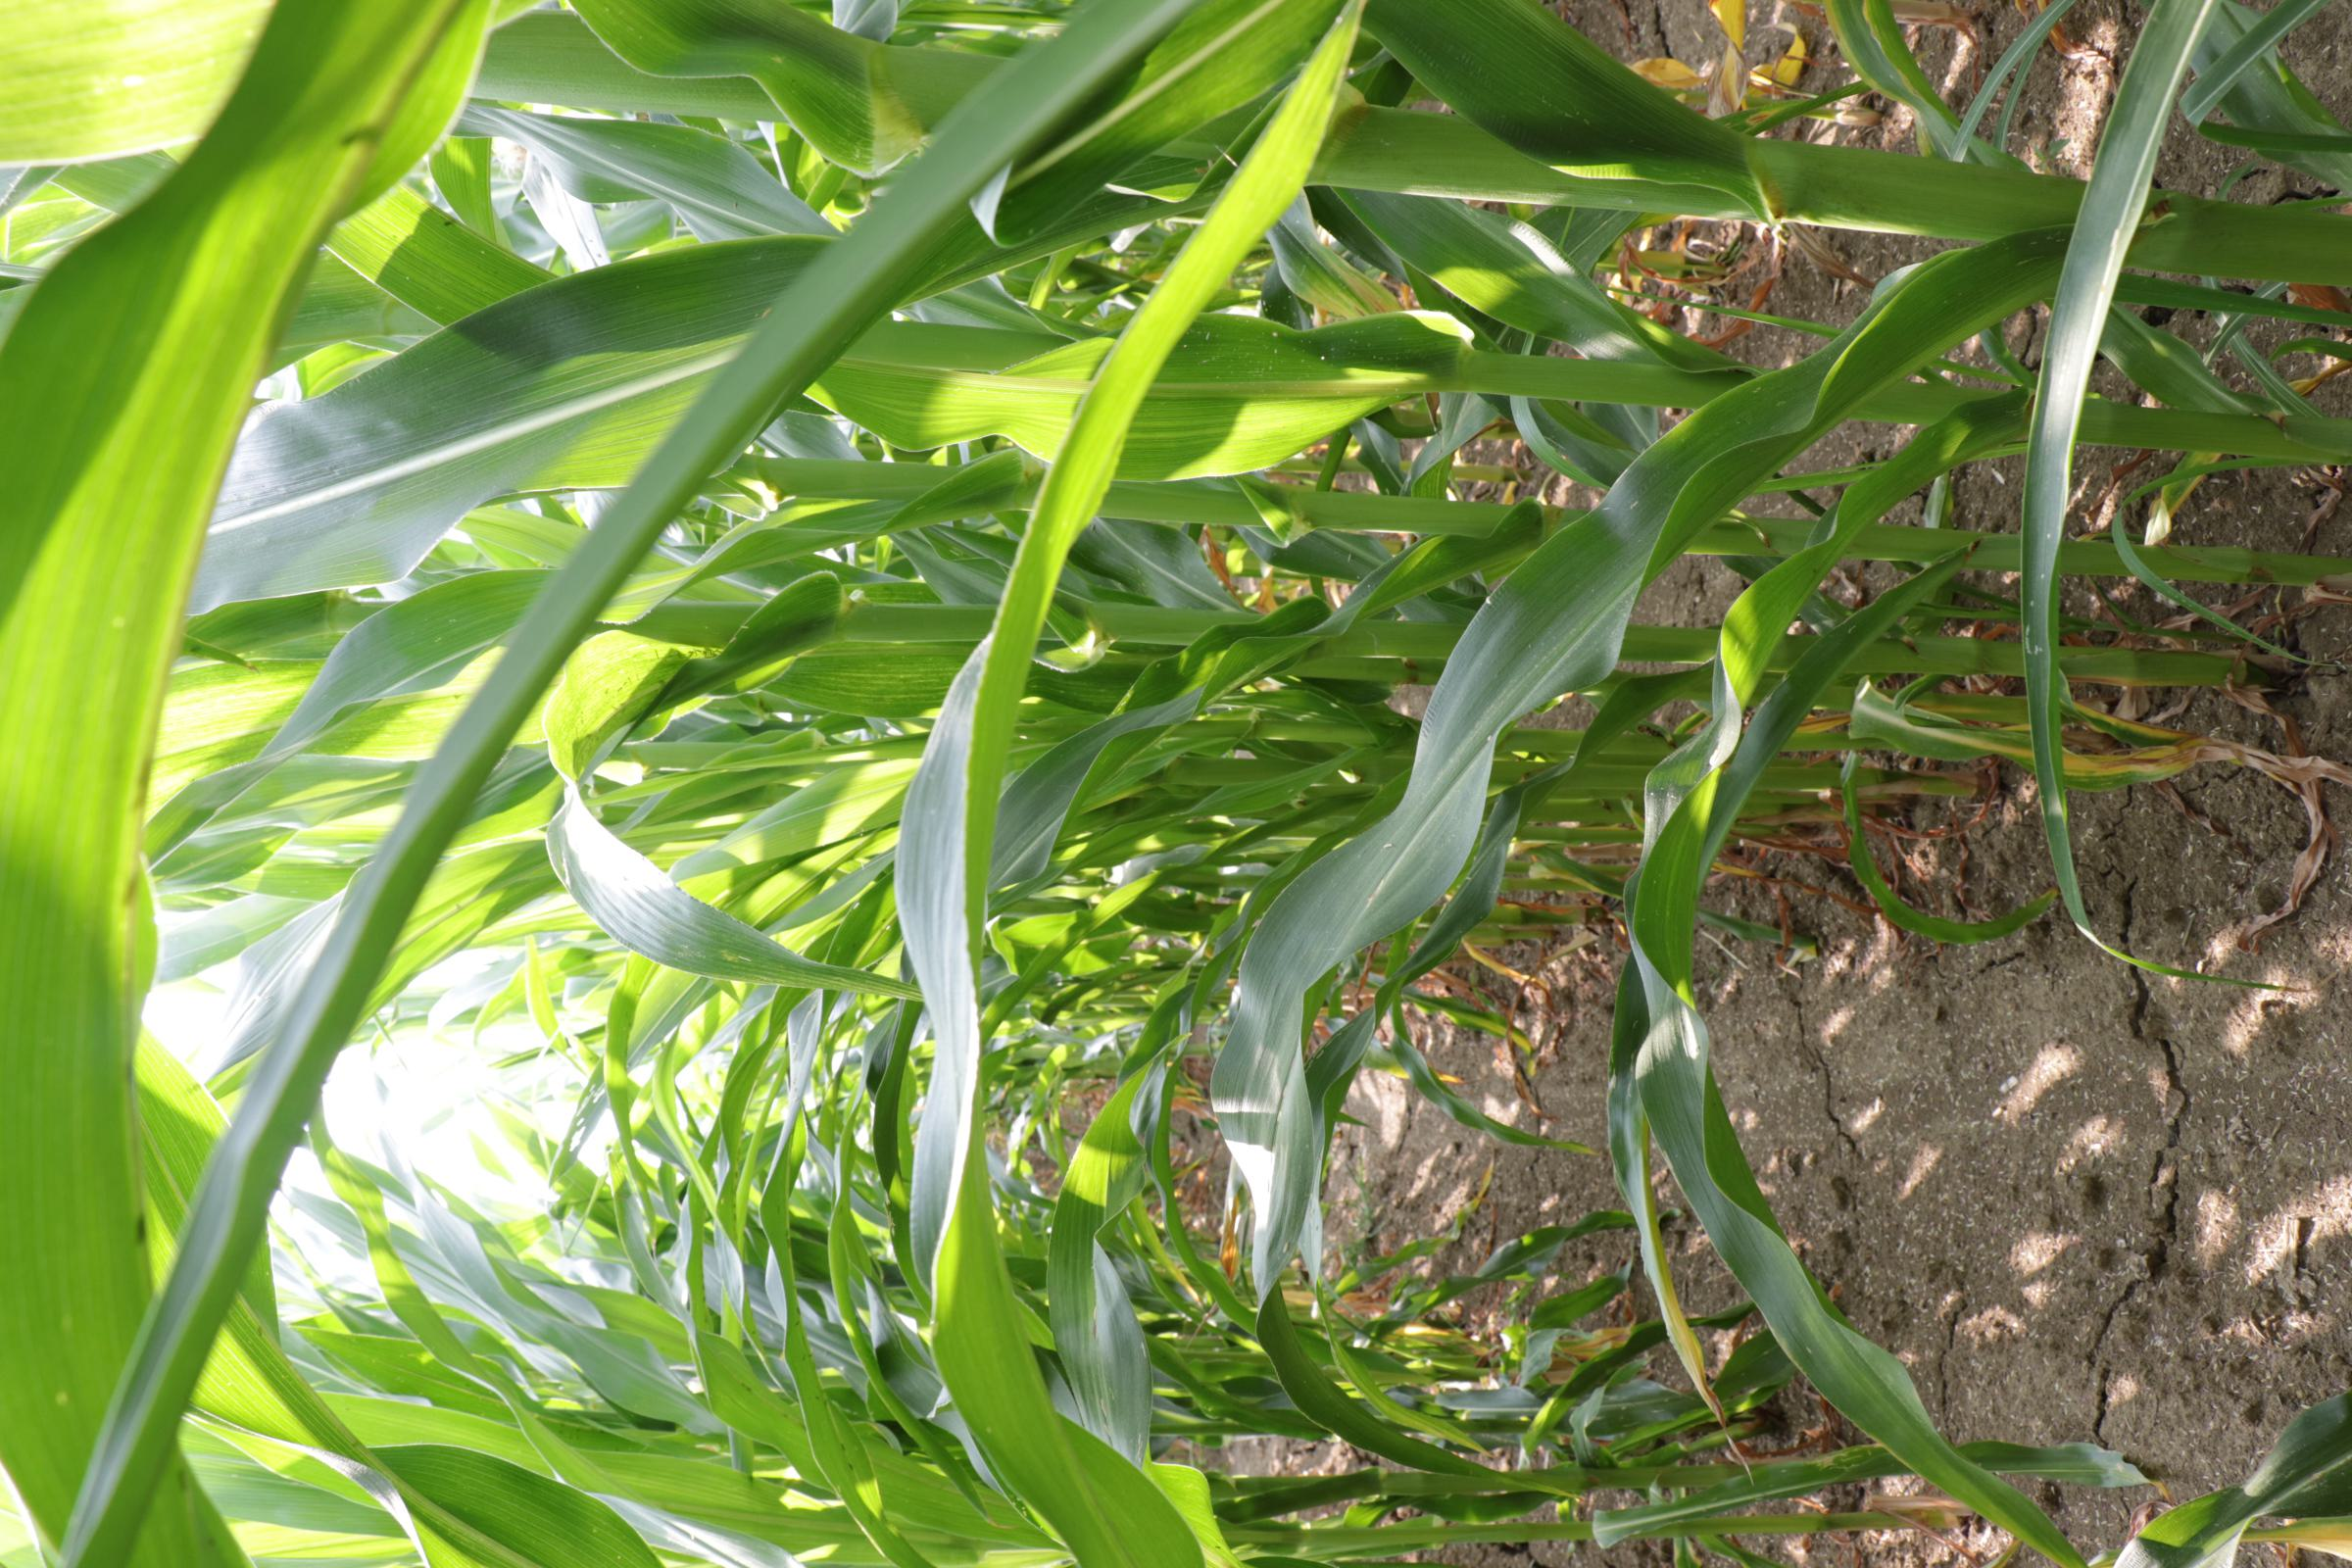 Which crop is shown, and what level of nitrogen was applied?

maize, full nitrogen fertilisation
